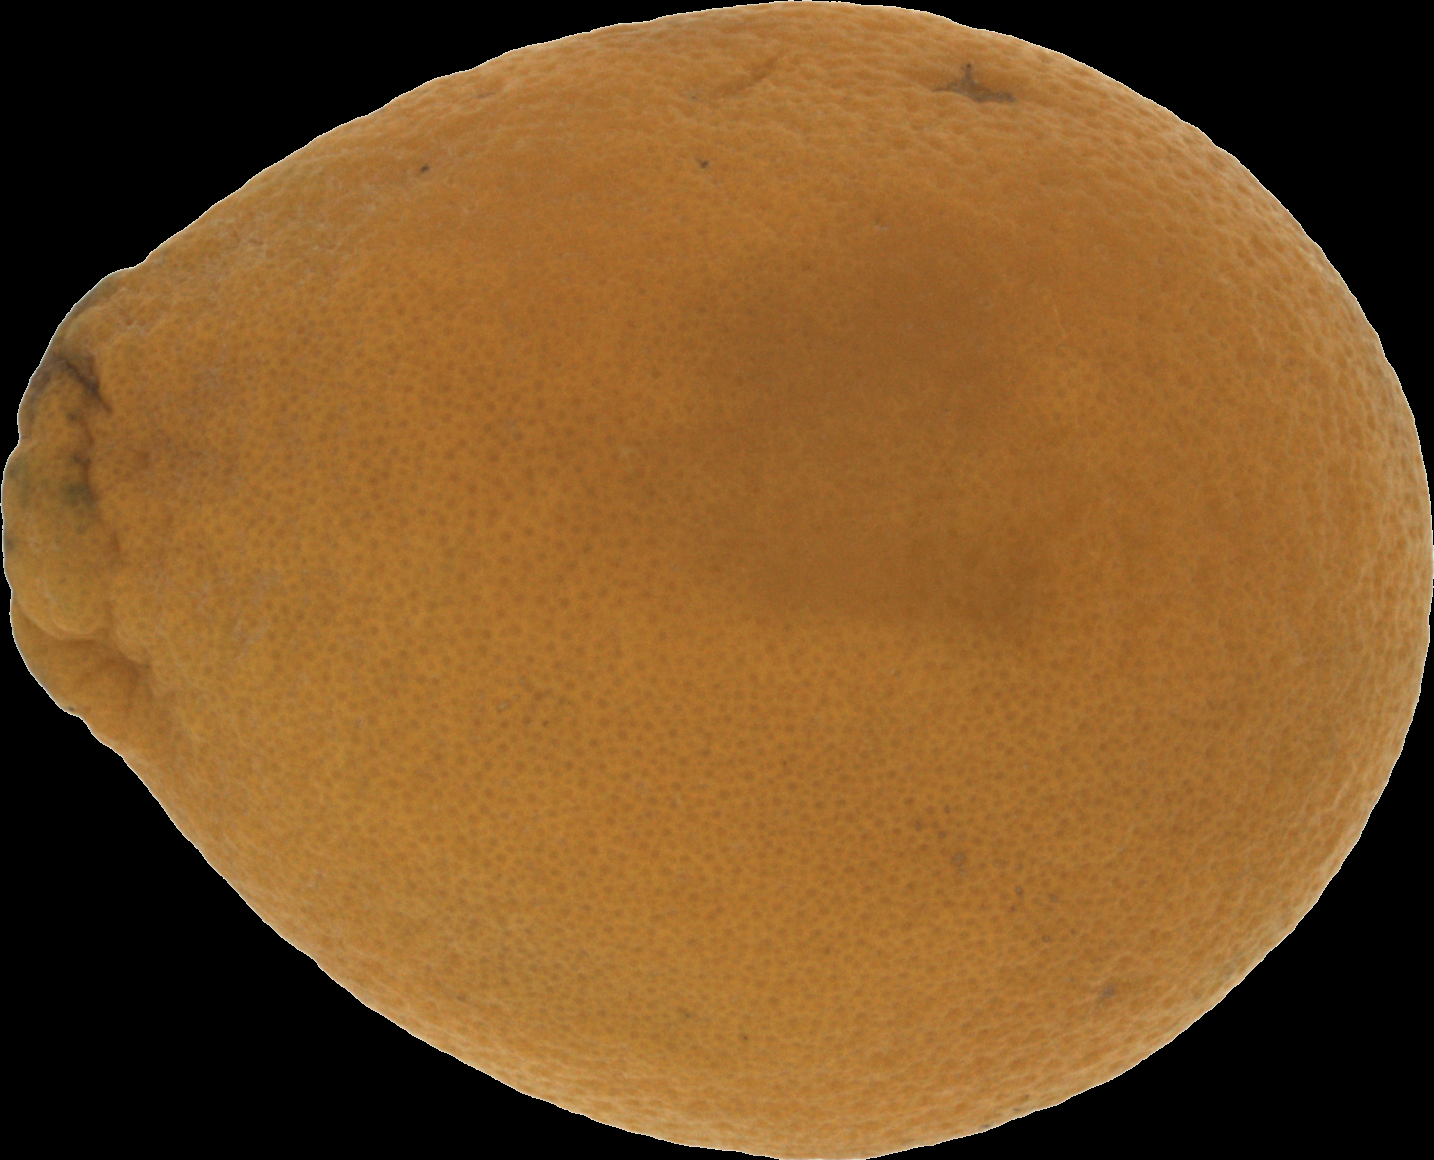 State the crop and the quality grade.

orange, bad
